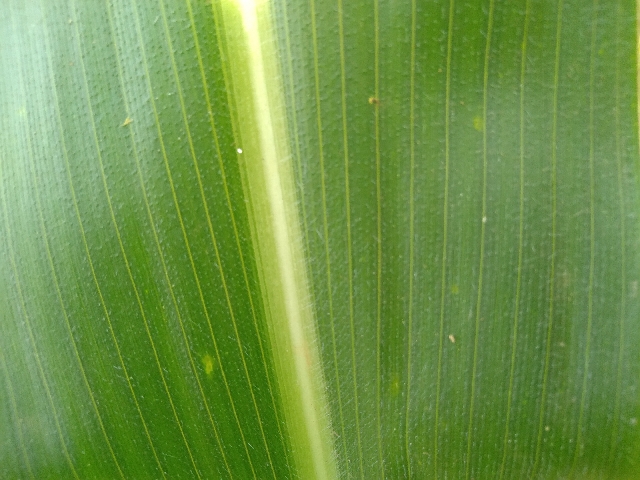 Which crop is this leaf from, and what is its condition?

maize, healthy
